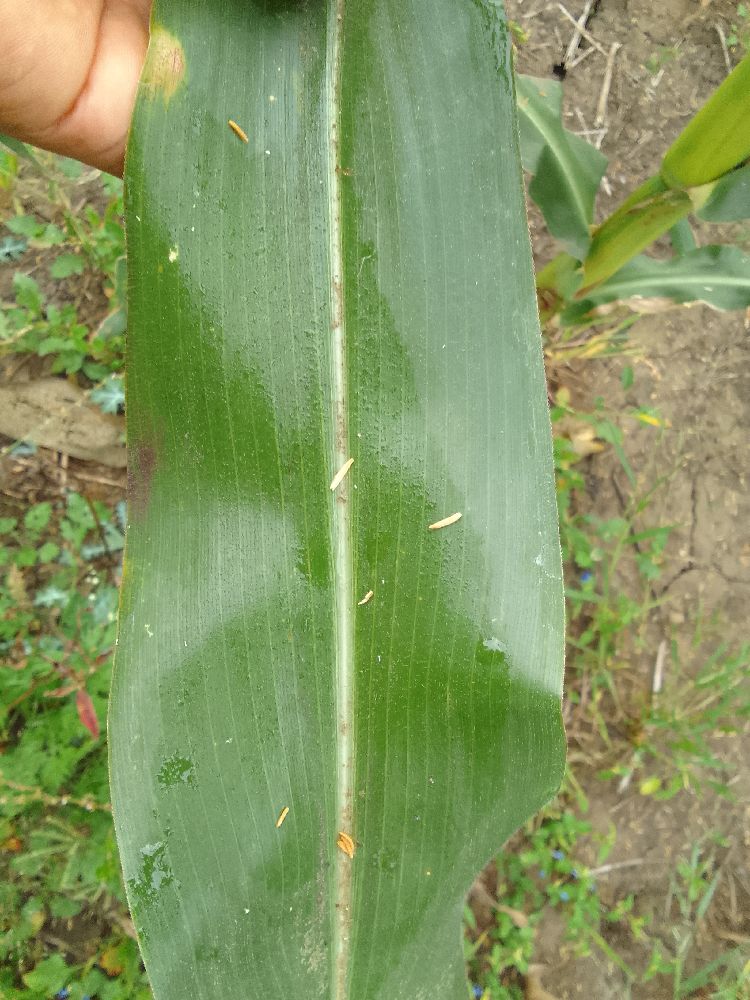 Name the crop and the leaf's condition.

maize, healthy
